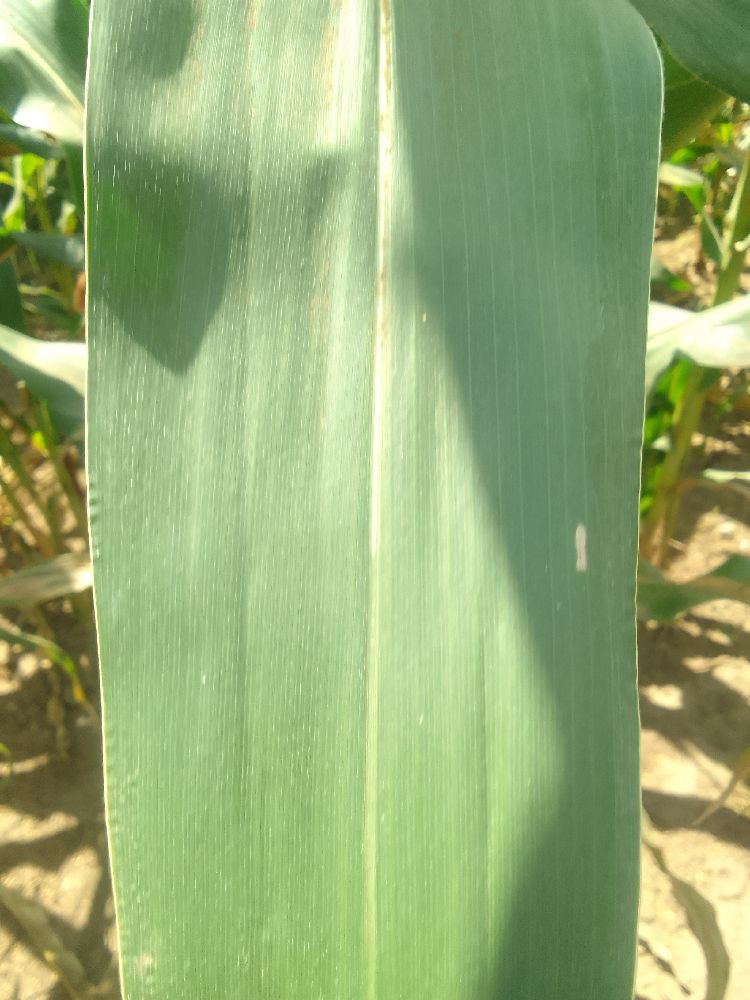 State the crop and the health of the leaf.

maize, healthy
